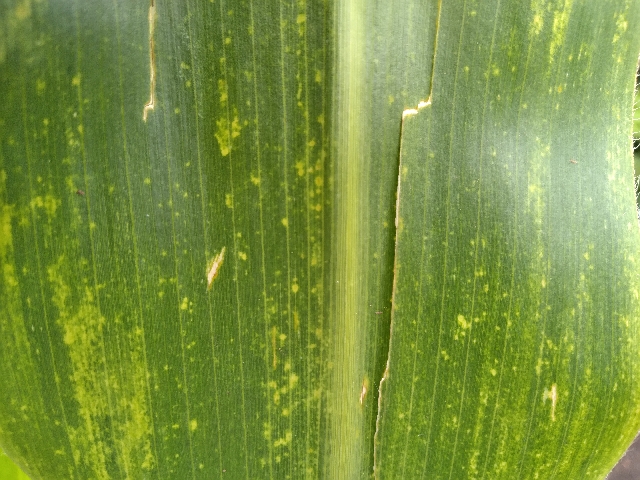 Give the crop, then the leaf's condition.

maize, maize lethal necrosis
